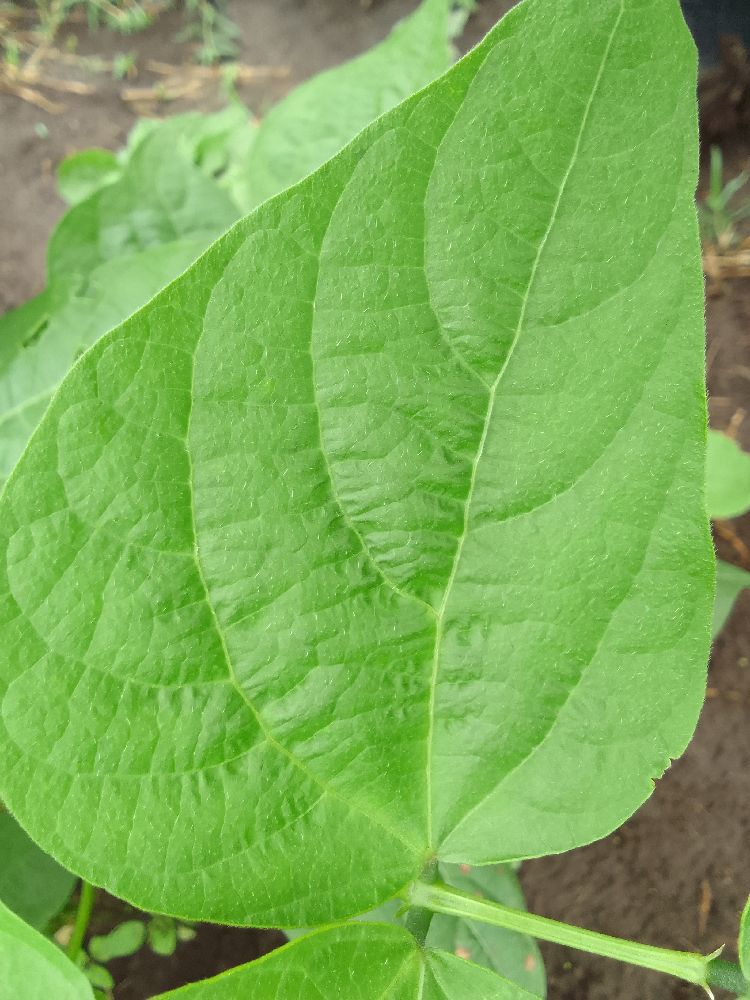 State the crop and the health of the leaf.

common bean, healthy
